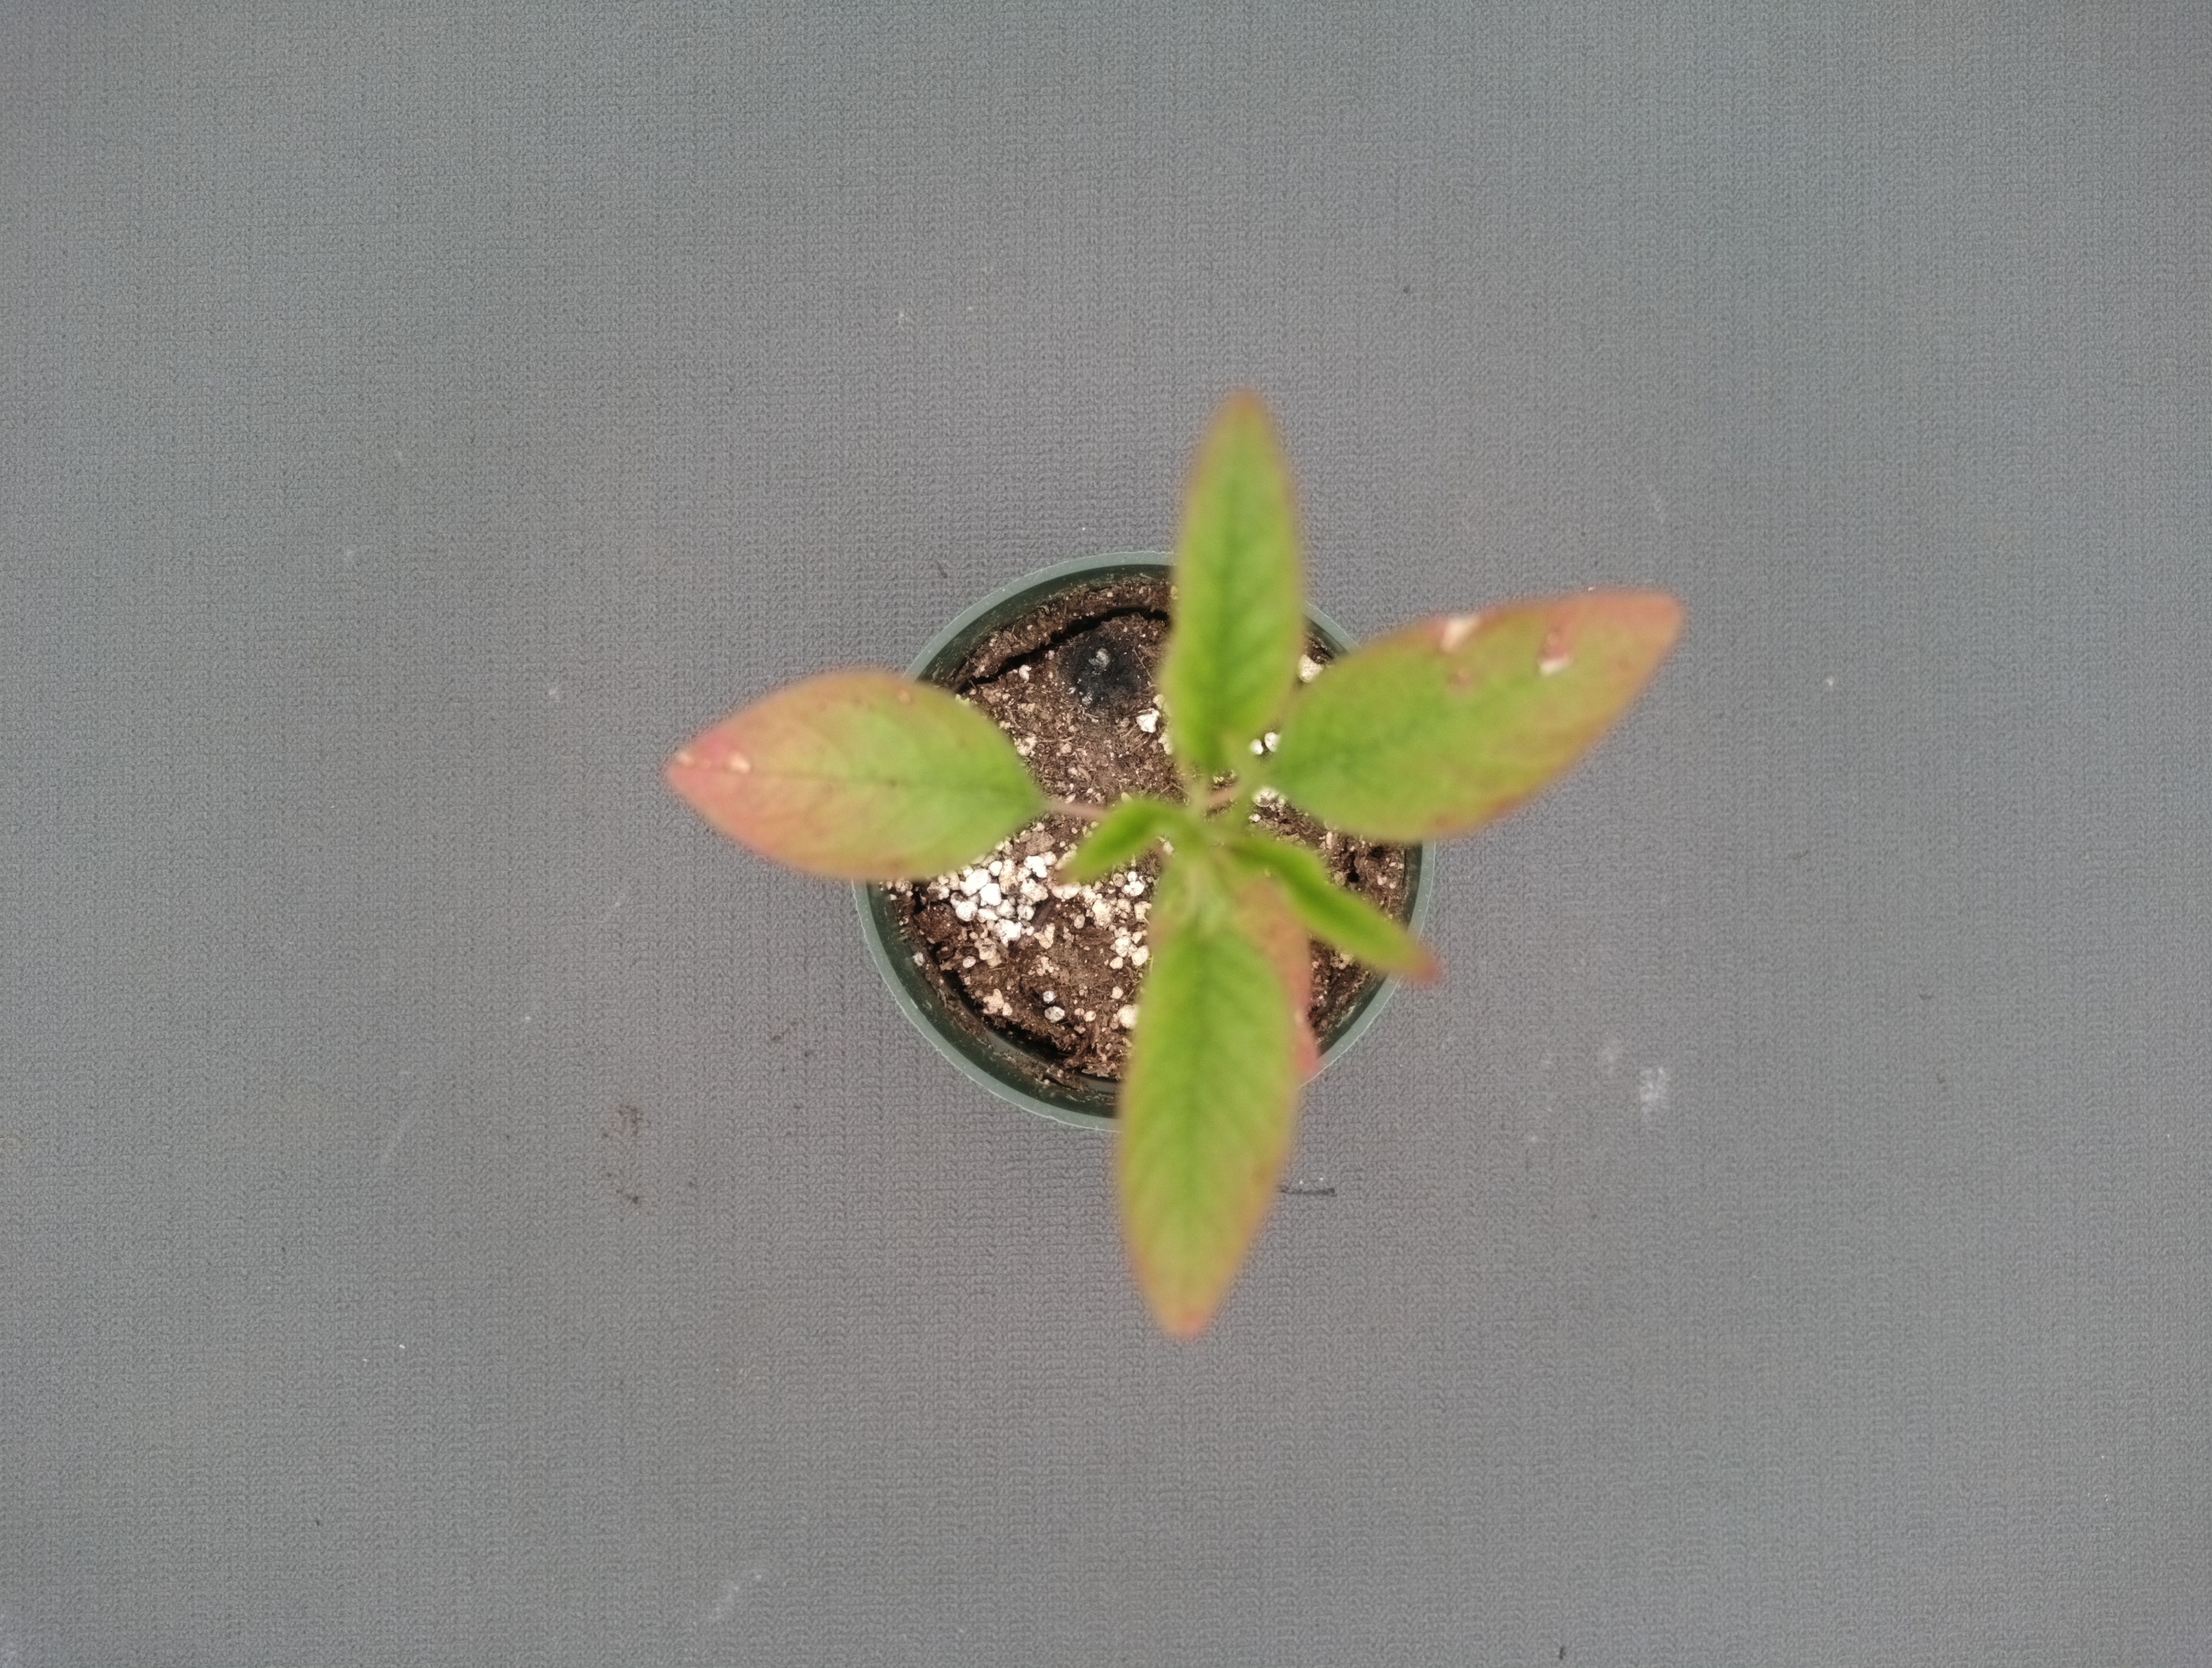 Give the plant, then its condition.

waterhemp, chlorosis only
